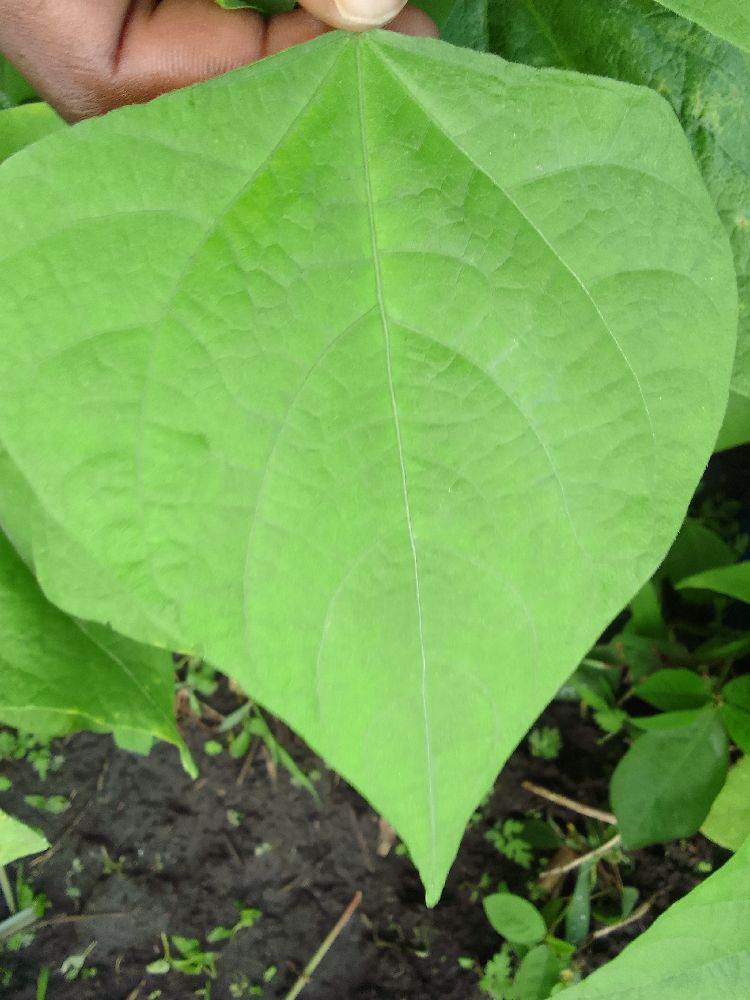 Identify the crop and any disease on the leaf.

common bean, healthy
